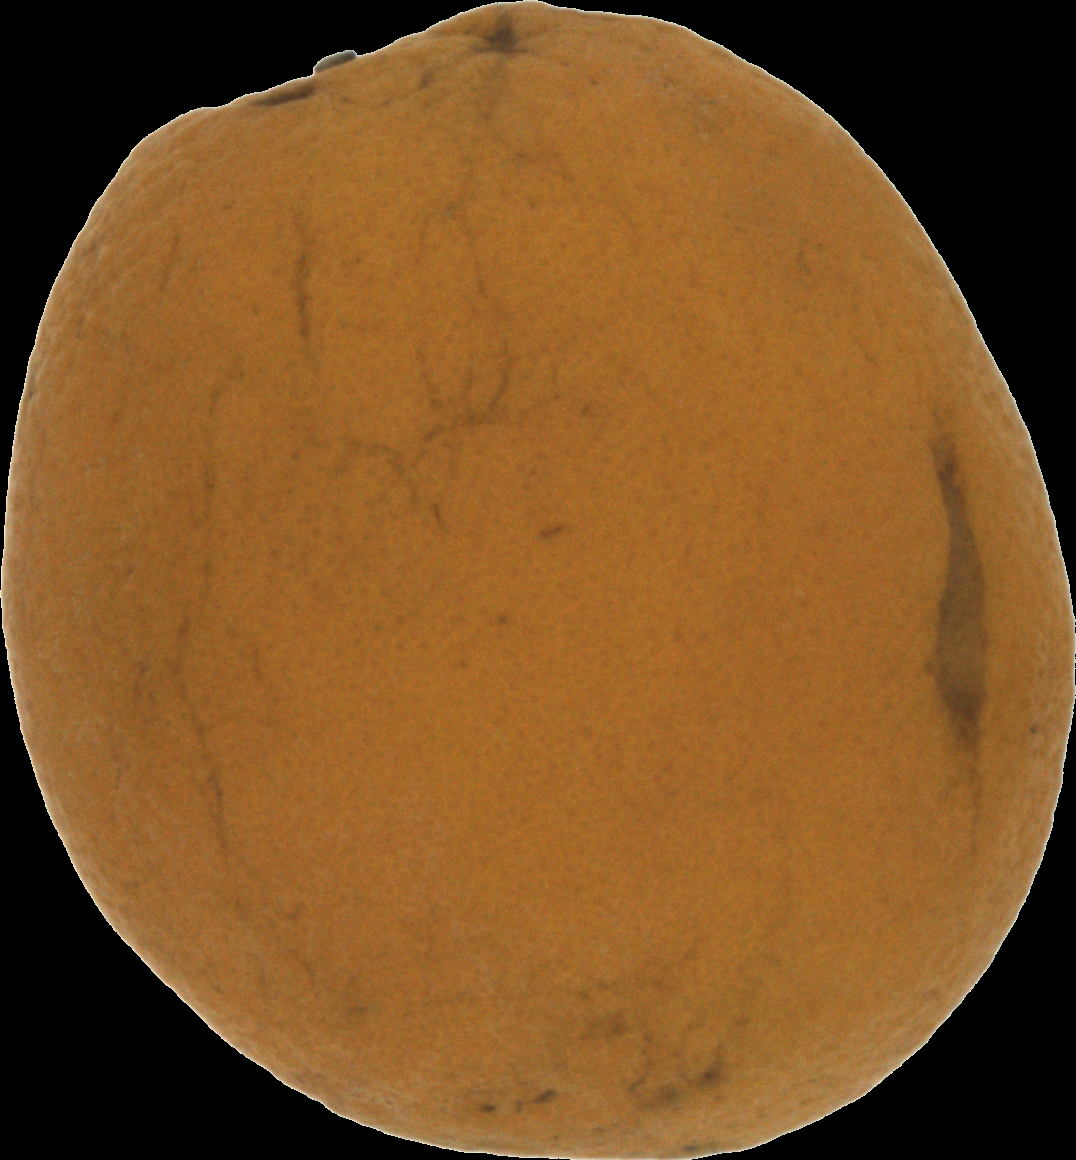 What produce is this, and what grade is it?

orange, bad
